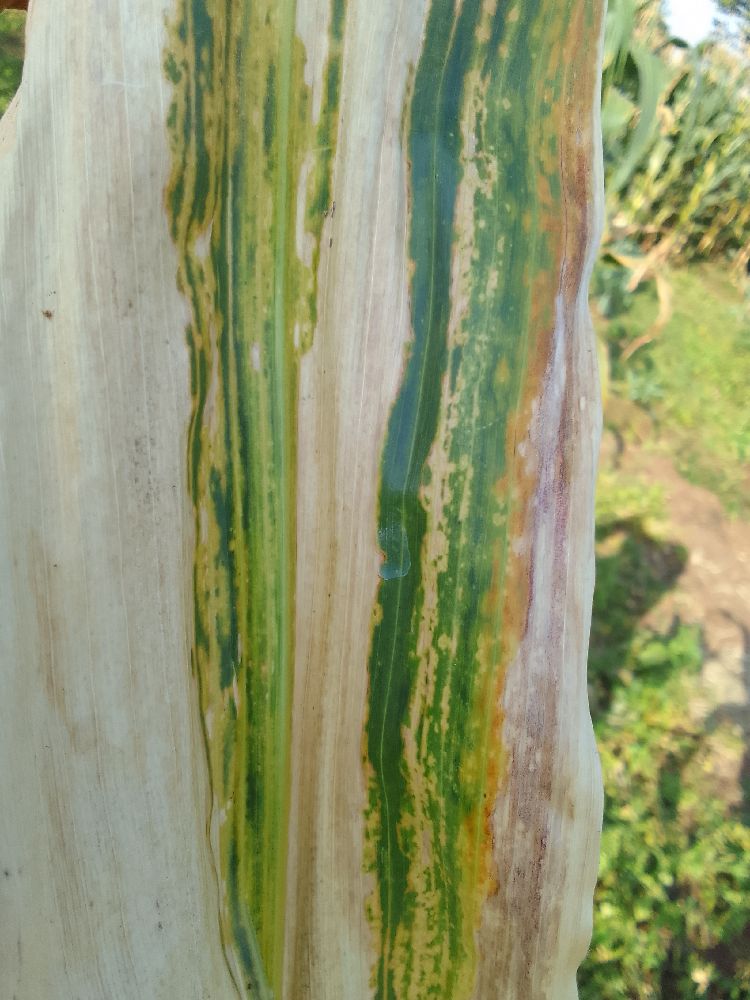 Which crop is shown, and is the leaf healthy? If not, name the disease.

maize, maize lethal necrosis
